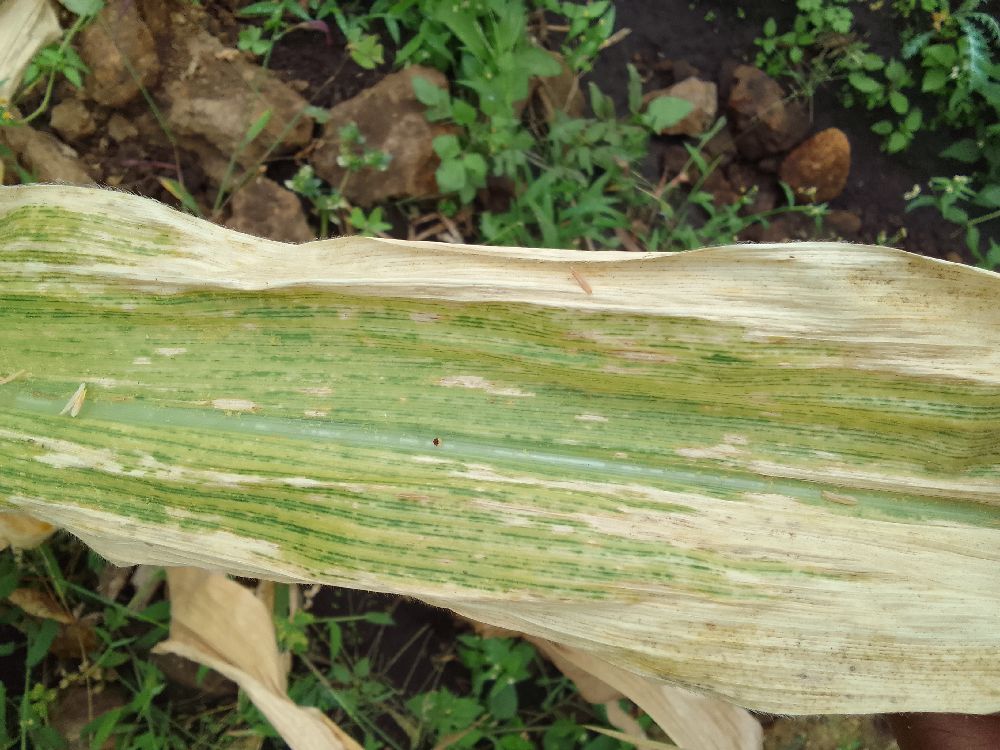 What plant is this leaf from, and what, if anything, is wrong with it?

maize, maize lethal necrosis
